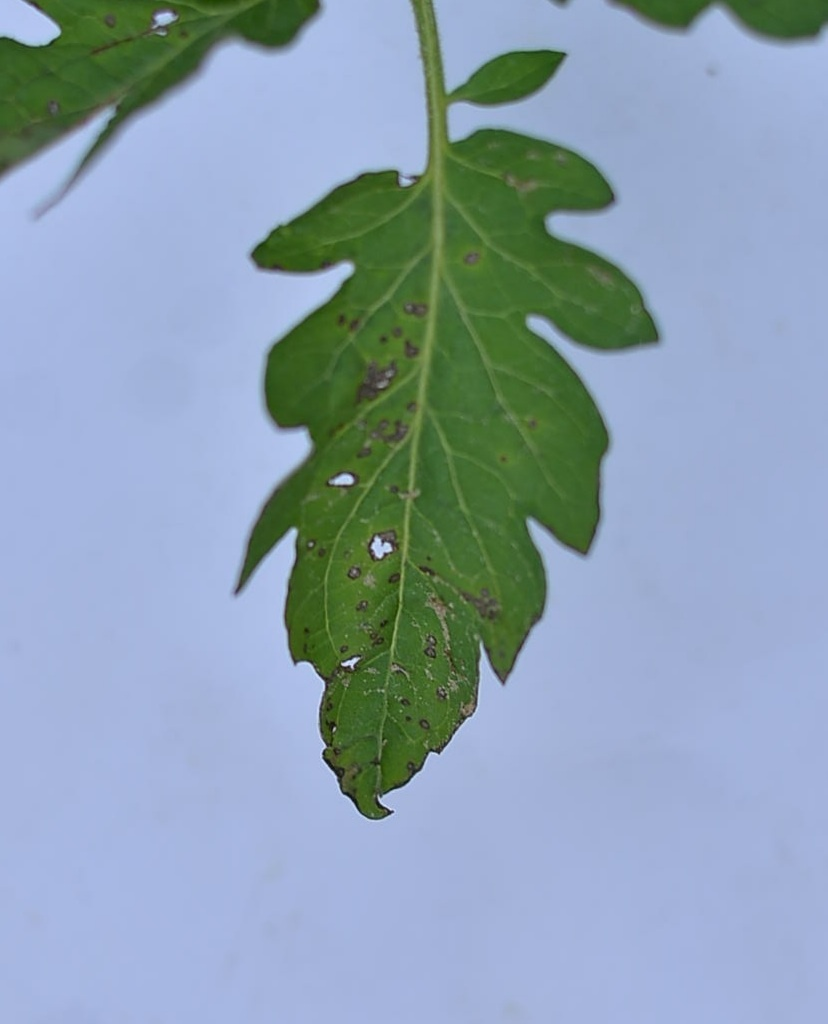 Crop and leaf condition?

tomato, infected
